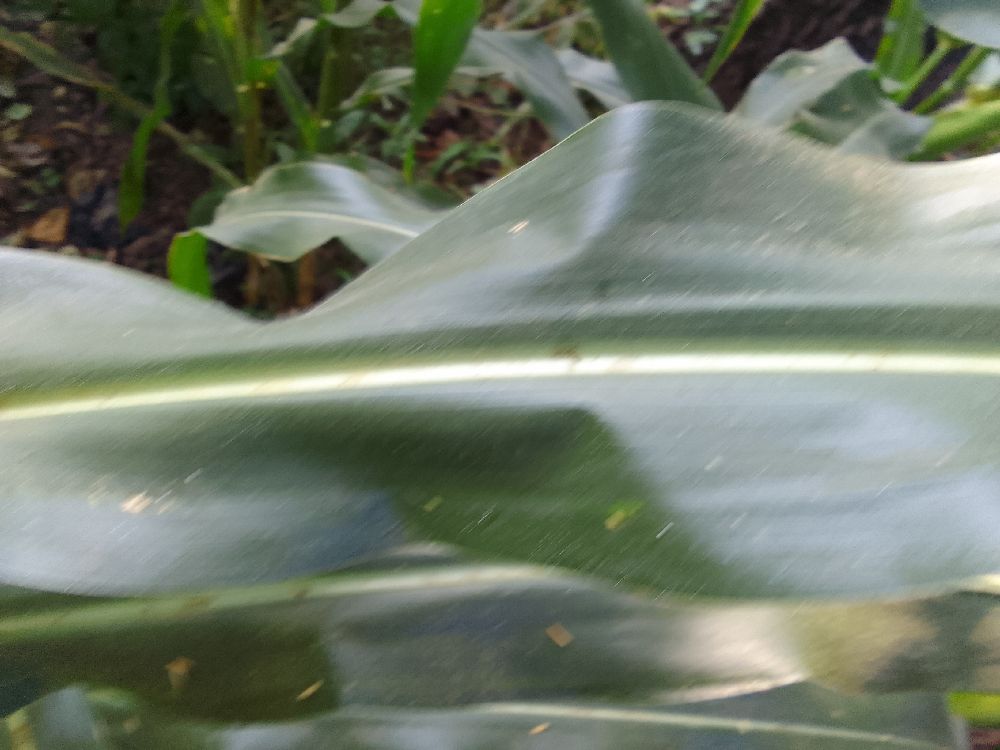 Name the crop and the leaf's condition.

maize, healthy
